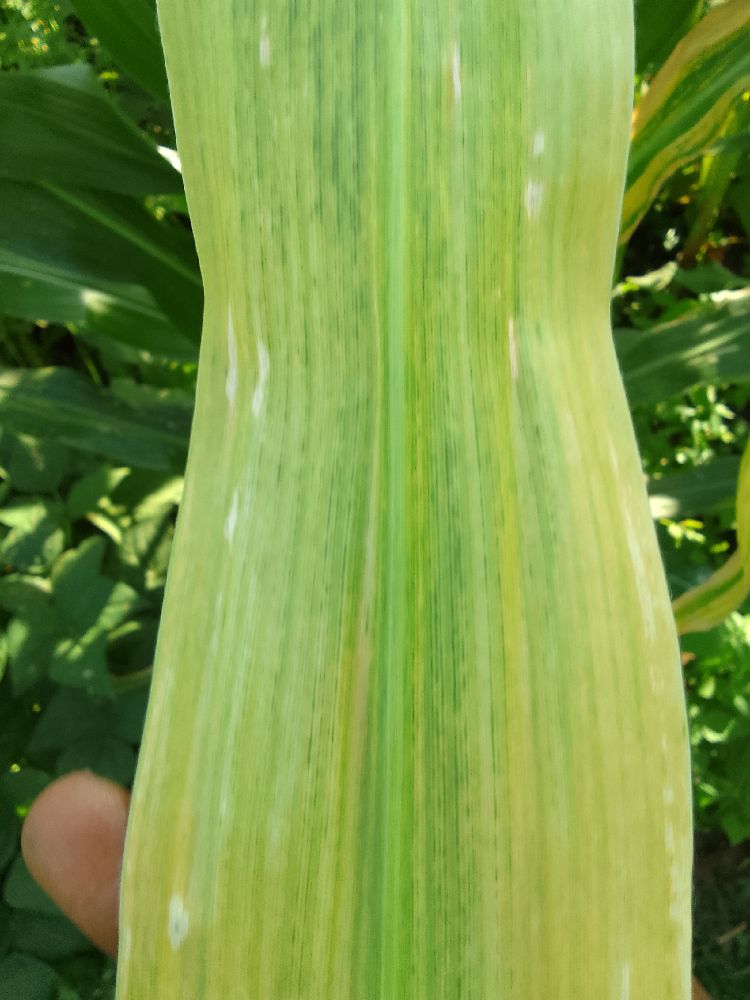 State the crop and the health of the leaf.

maize, maize lethal necrosis
